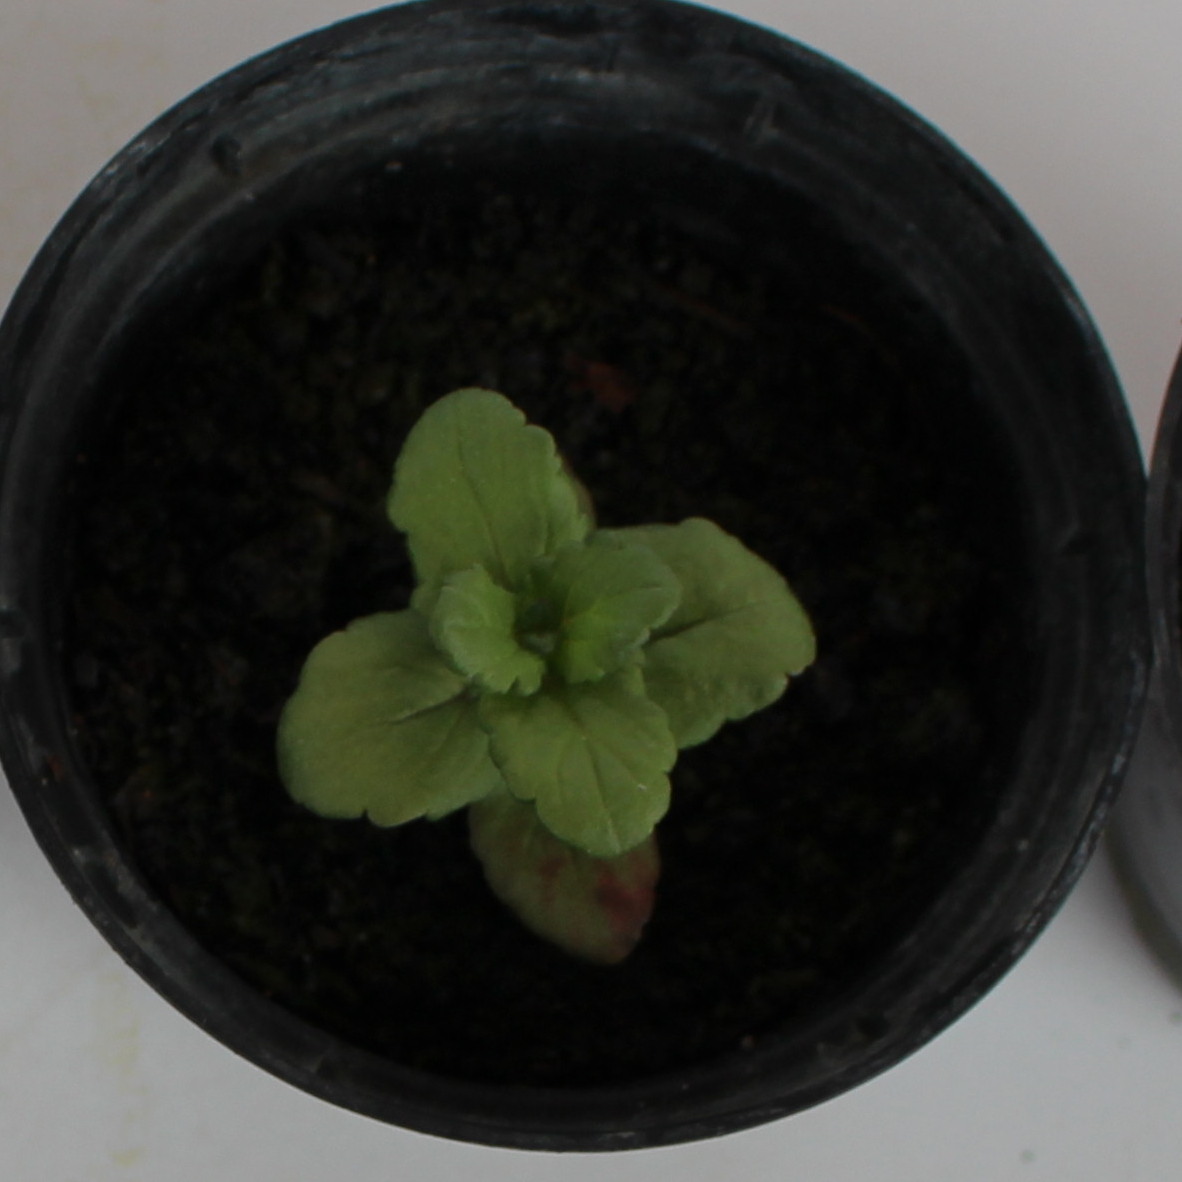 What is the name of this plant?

Veronica persica
